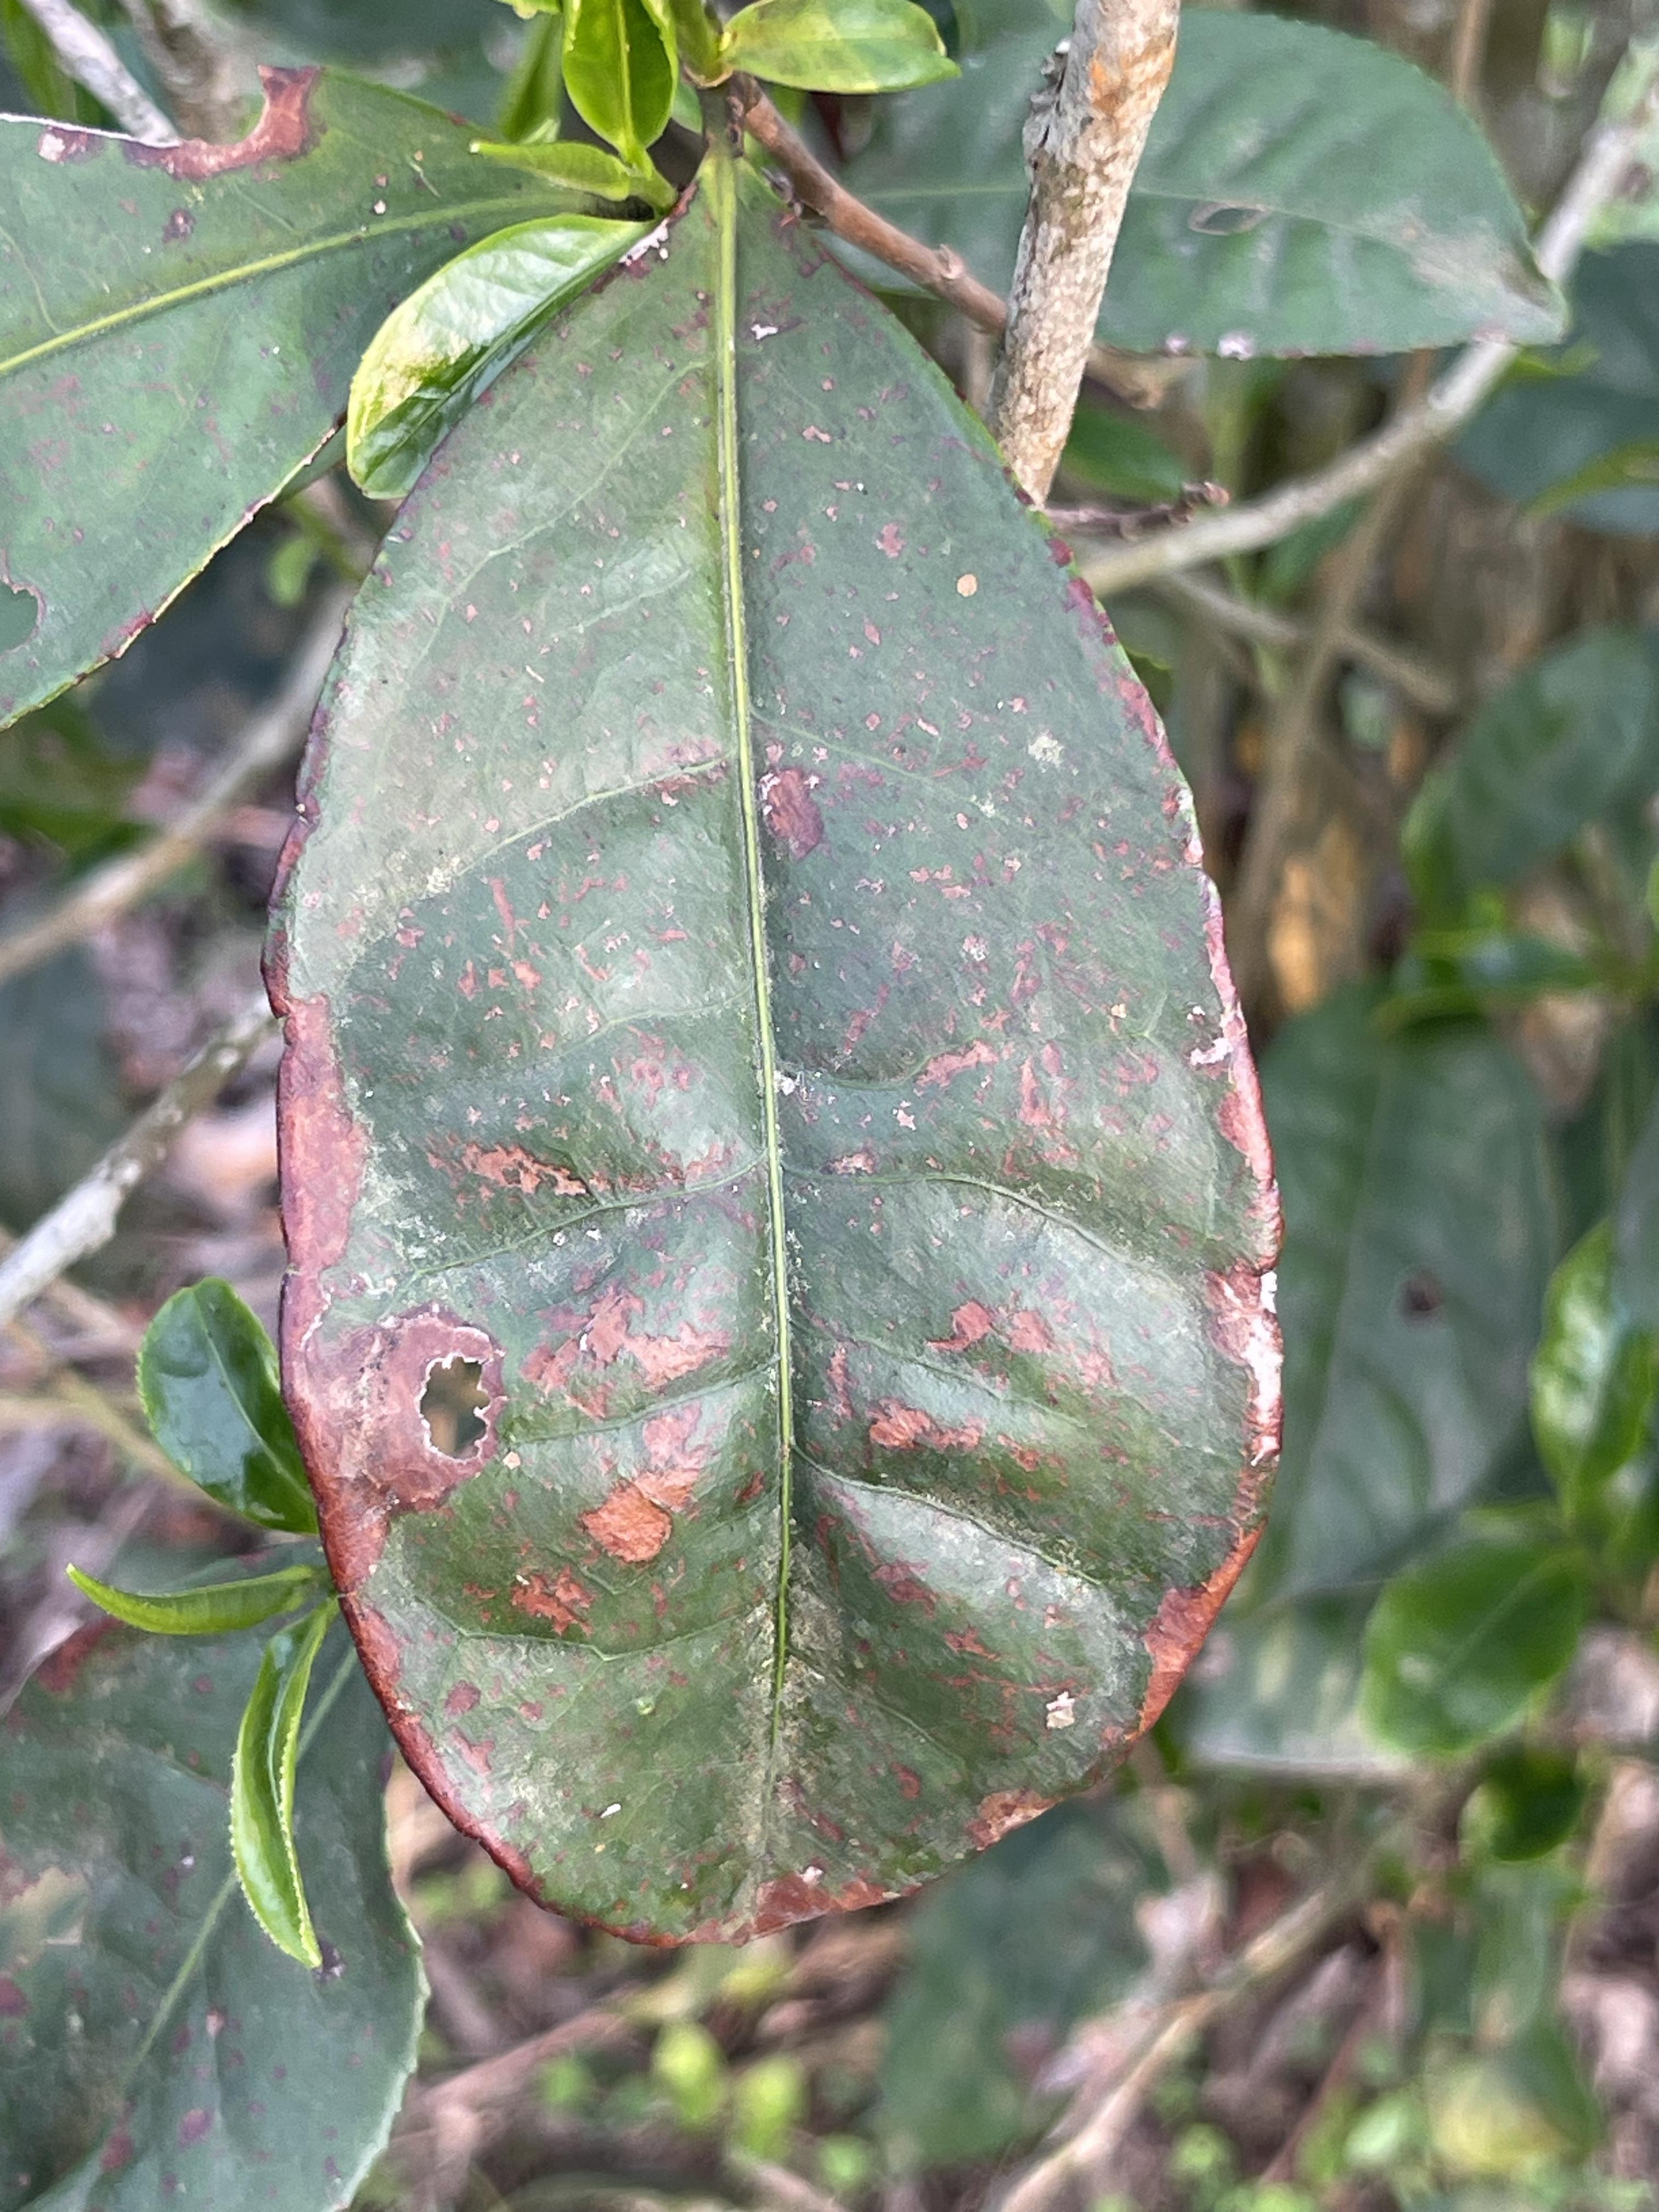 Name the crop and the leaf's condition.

tea, blight
